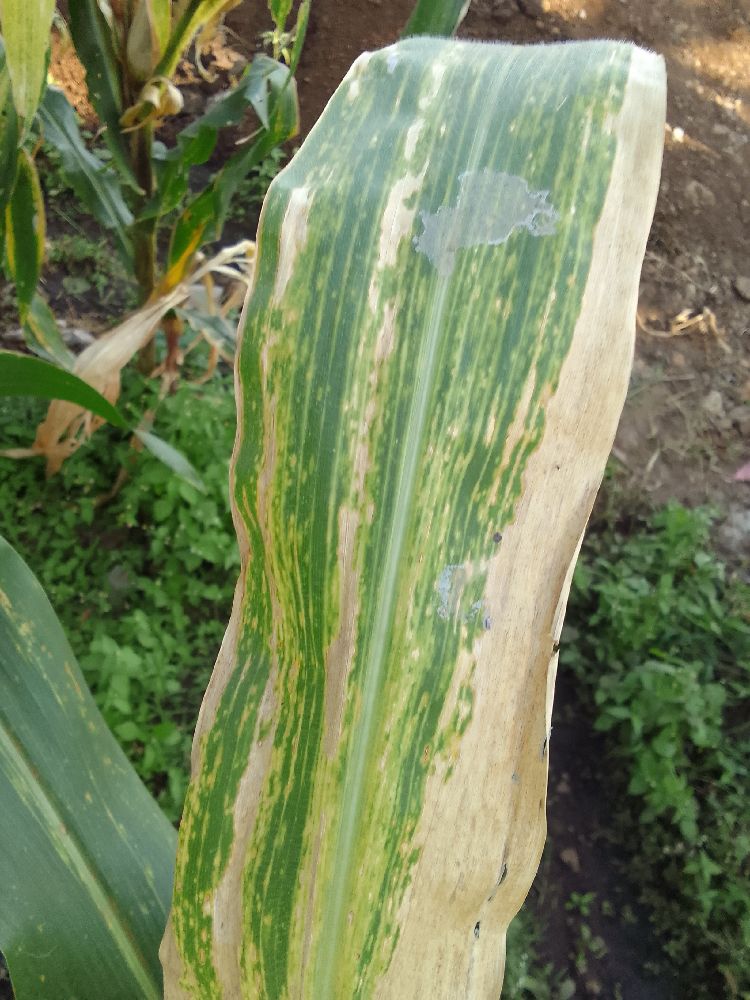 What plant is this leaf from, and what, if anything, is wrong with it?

maize, maize lethal necrosis
